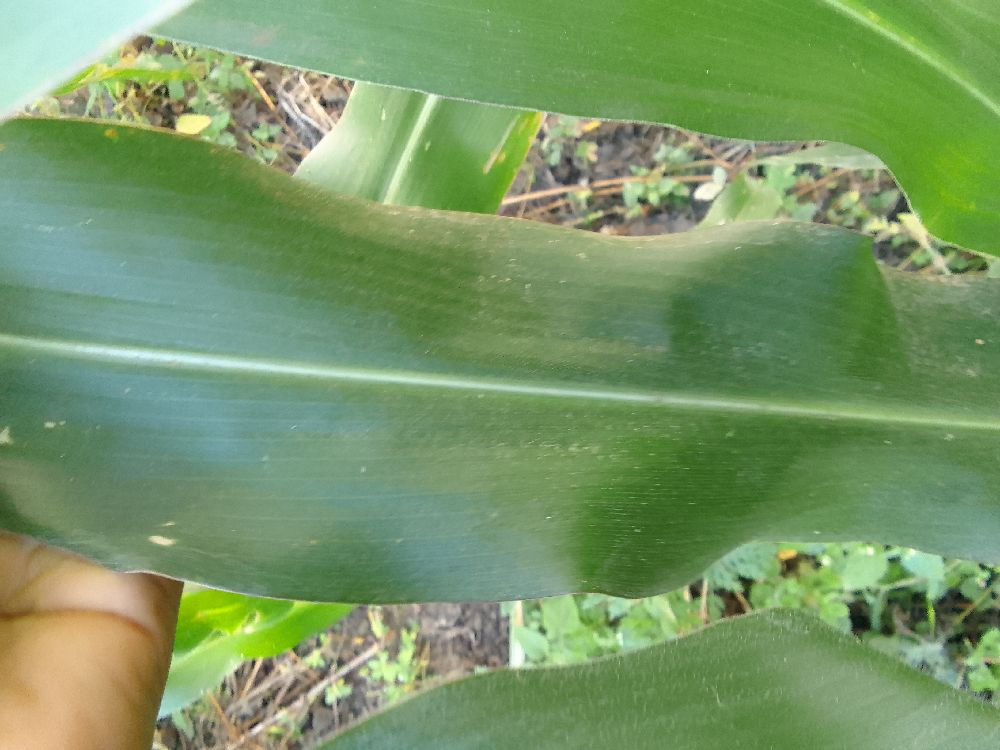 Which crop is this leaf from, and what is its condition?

maize, healthy
